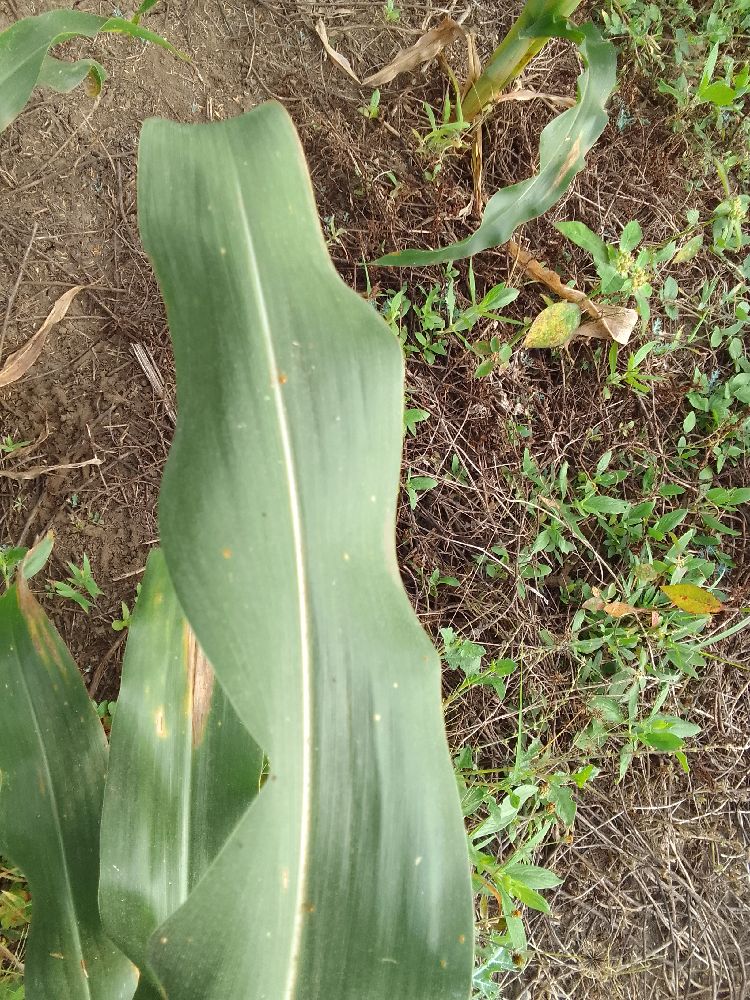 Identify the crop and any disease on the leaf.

maize, healthy
